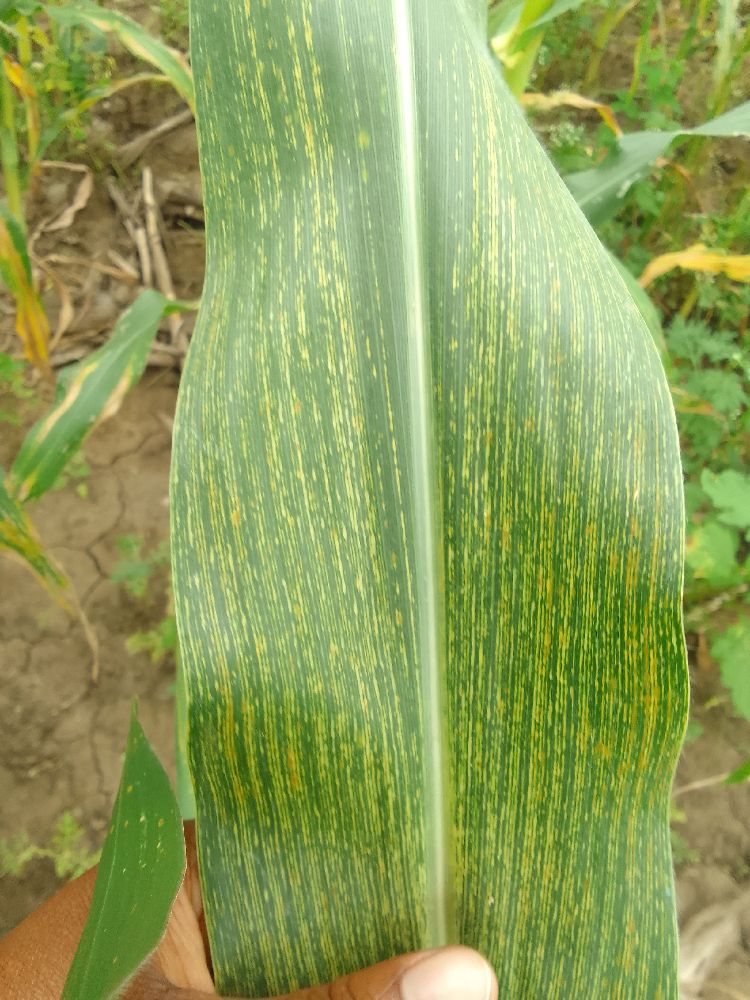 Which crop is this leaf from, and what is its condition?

maize, maize streak virus
